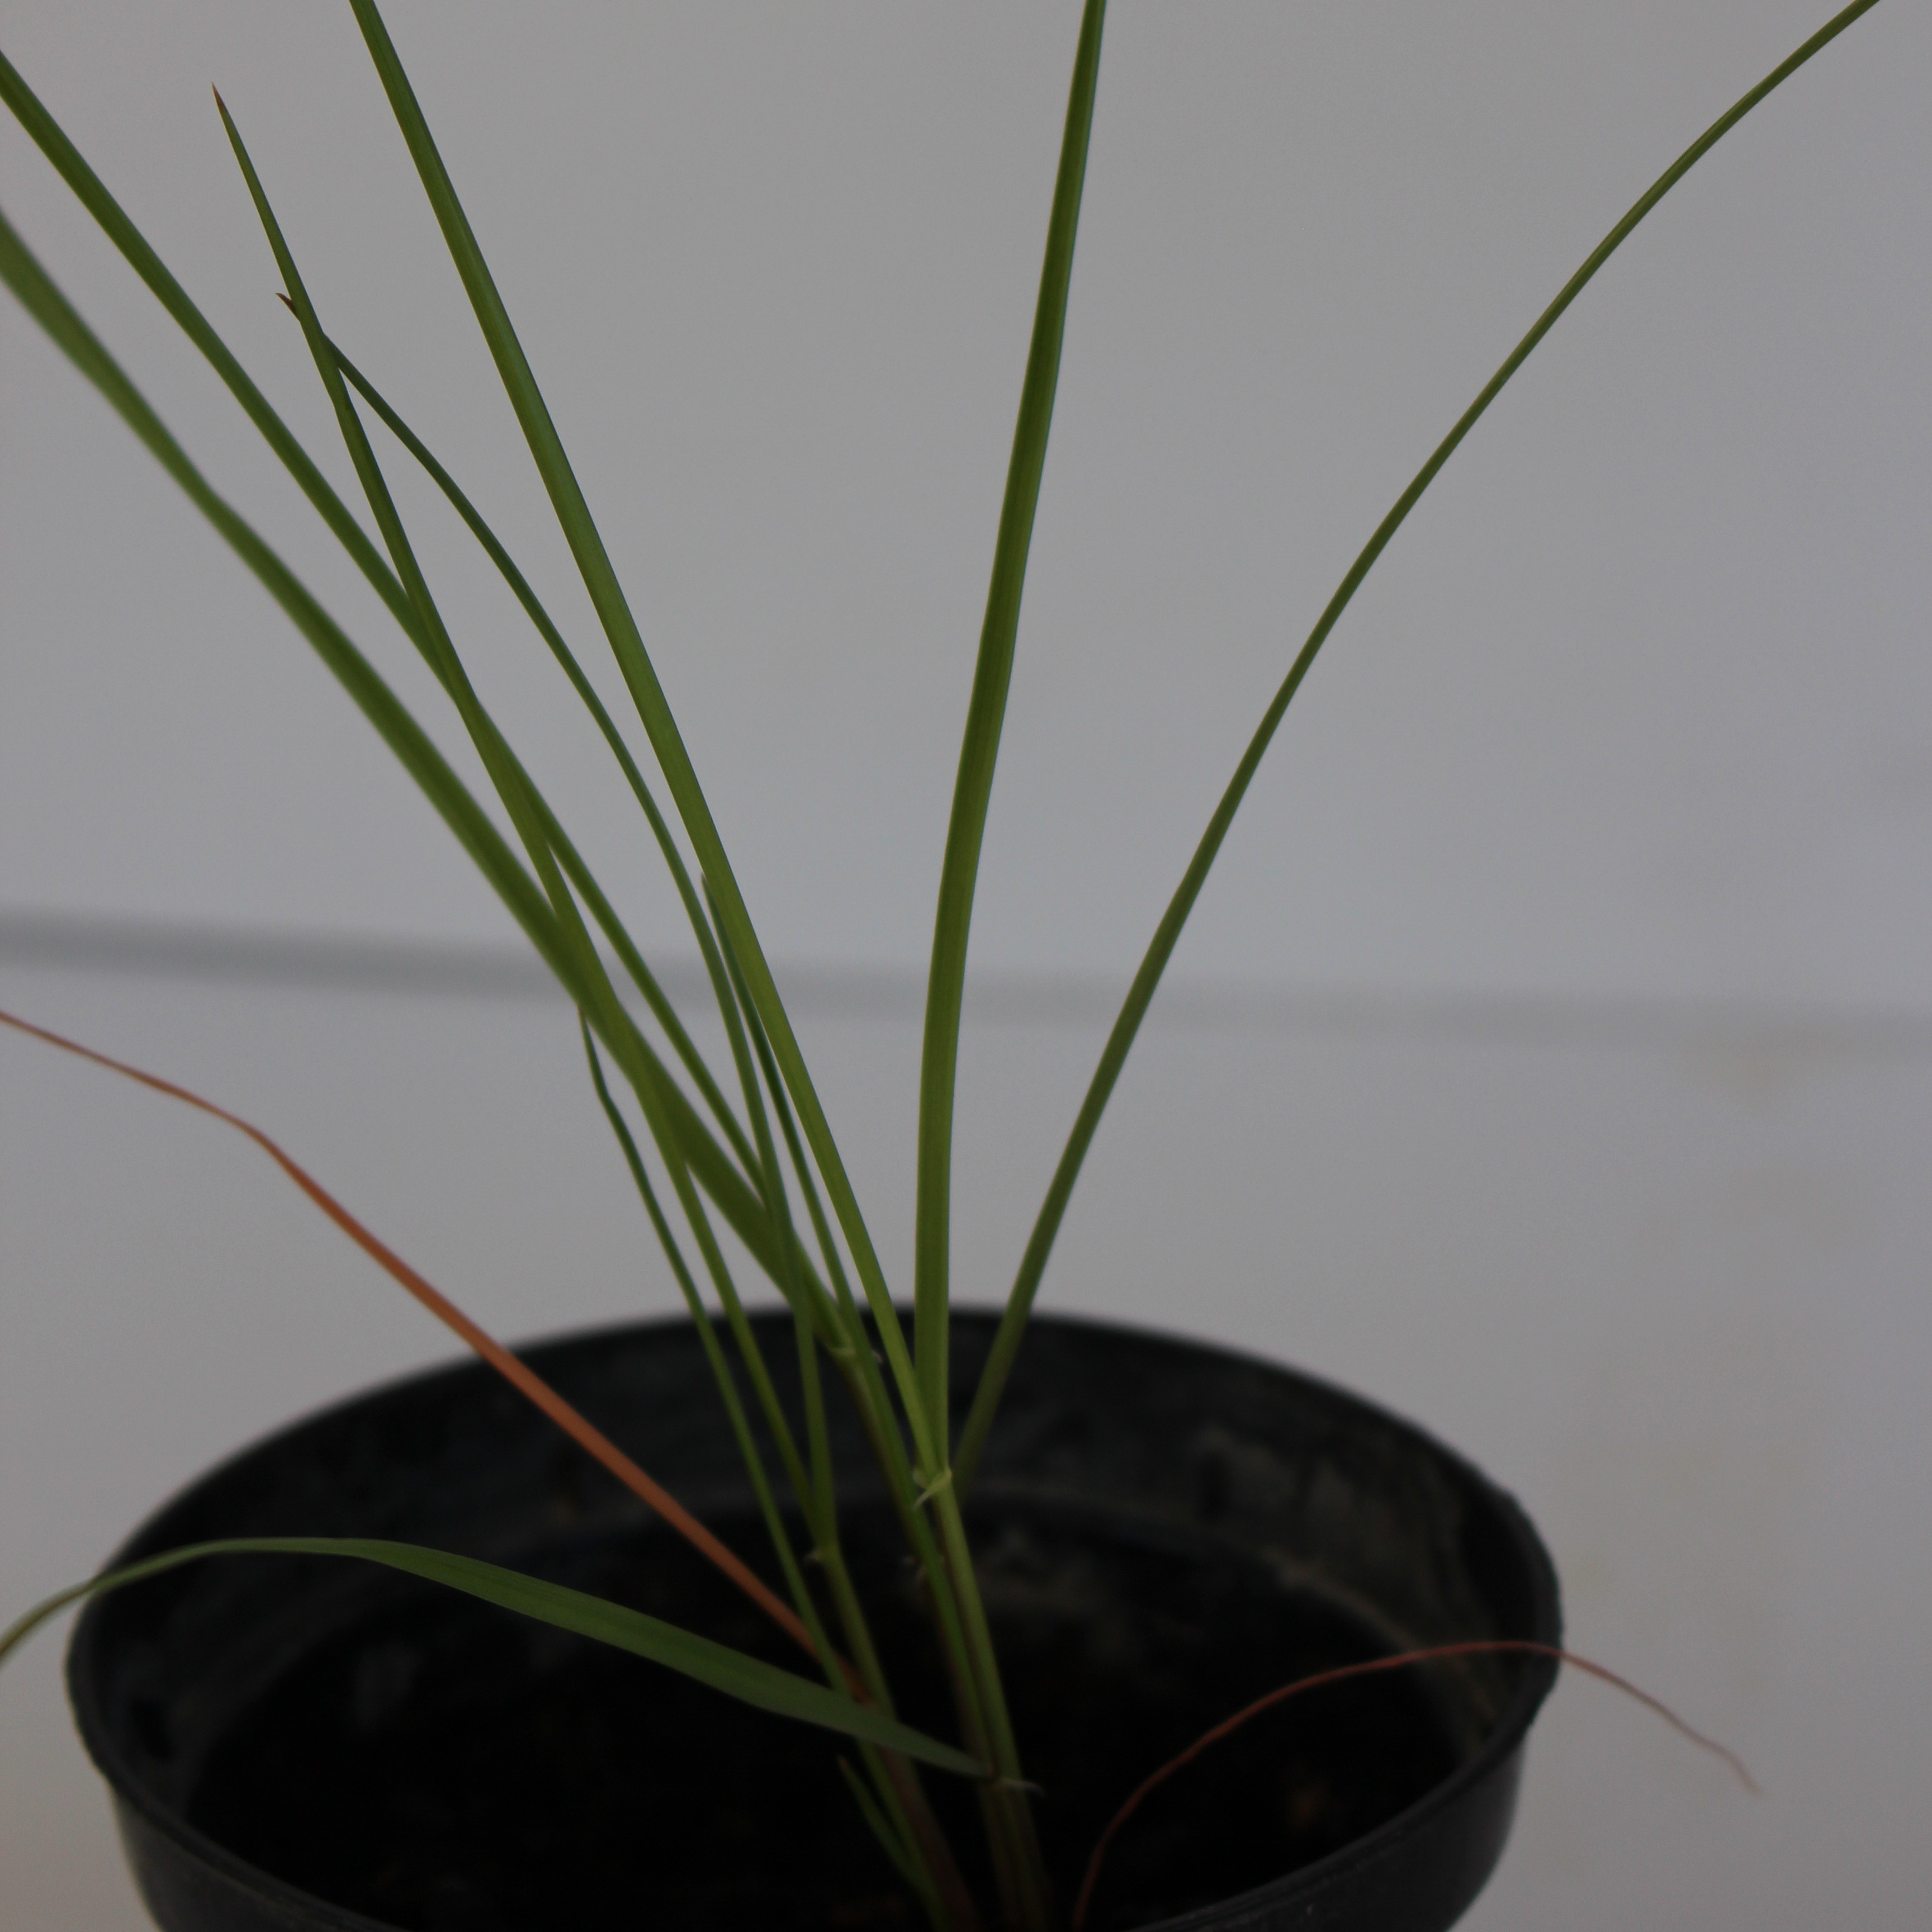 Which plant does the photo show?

Lolium multiflorum
